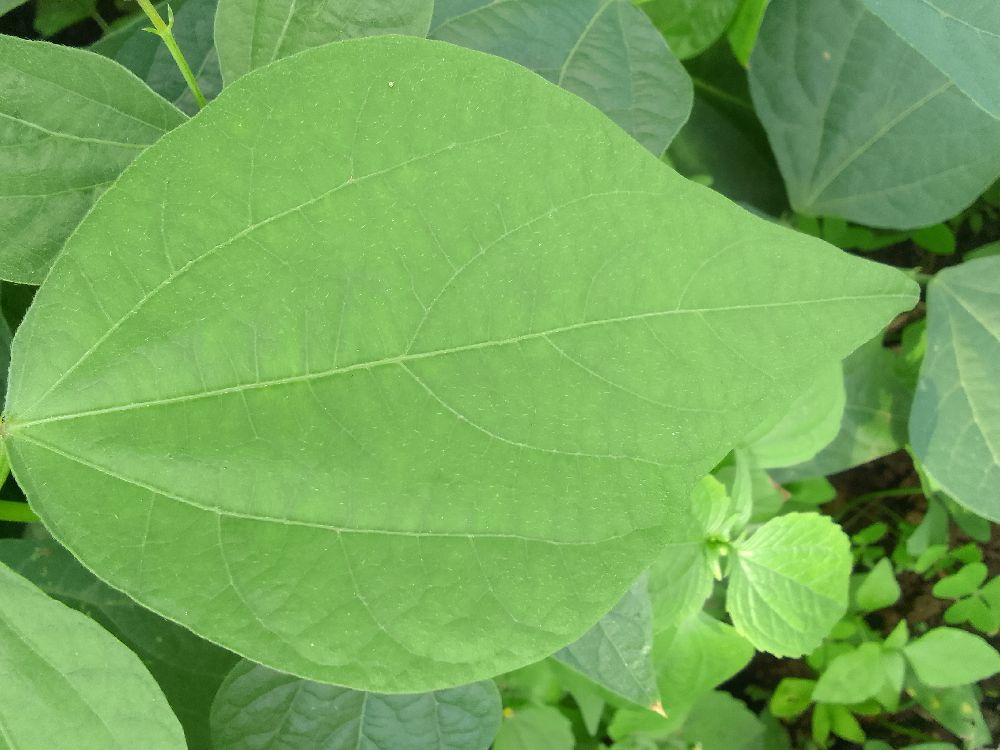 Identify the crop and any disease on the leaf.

common bean, healthy
